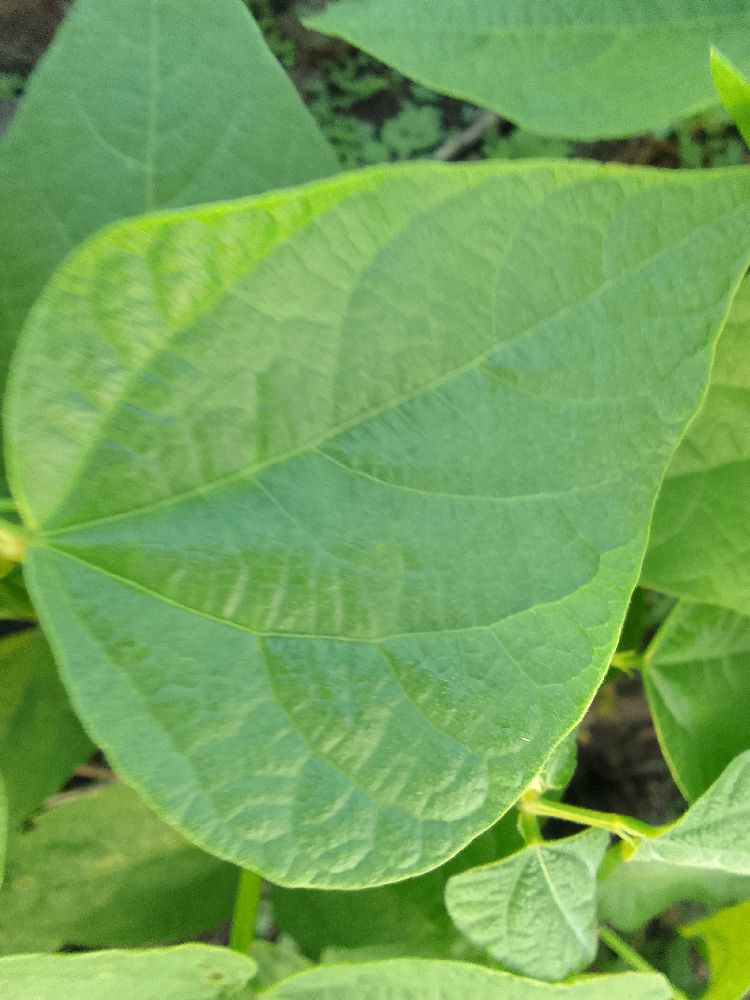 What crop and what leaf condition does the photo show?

common bean, healthy
